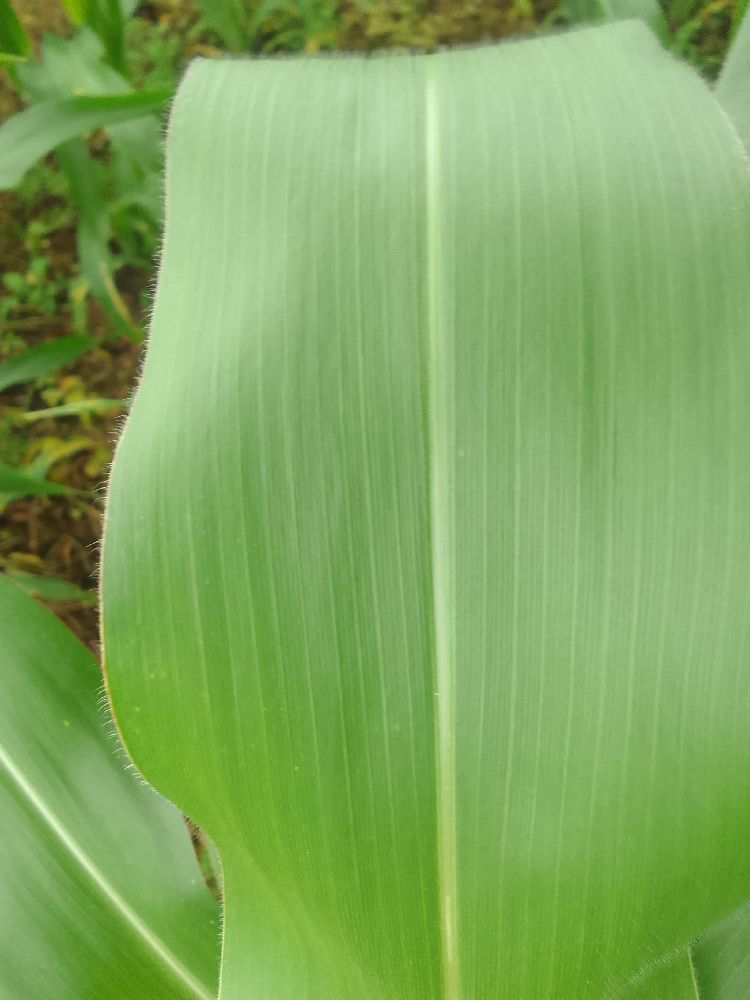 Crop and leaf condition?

maize, healthy
